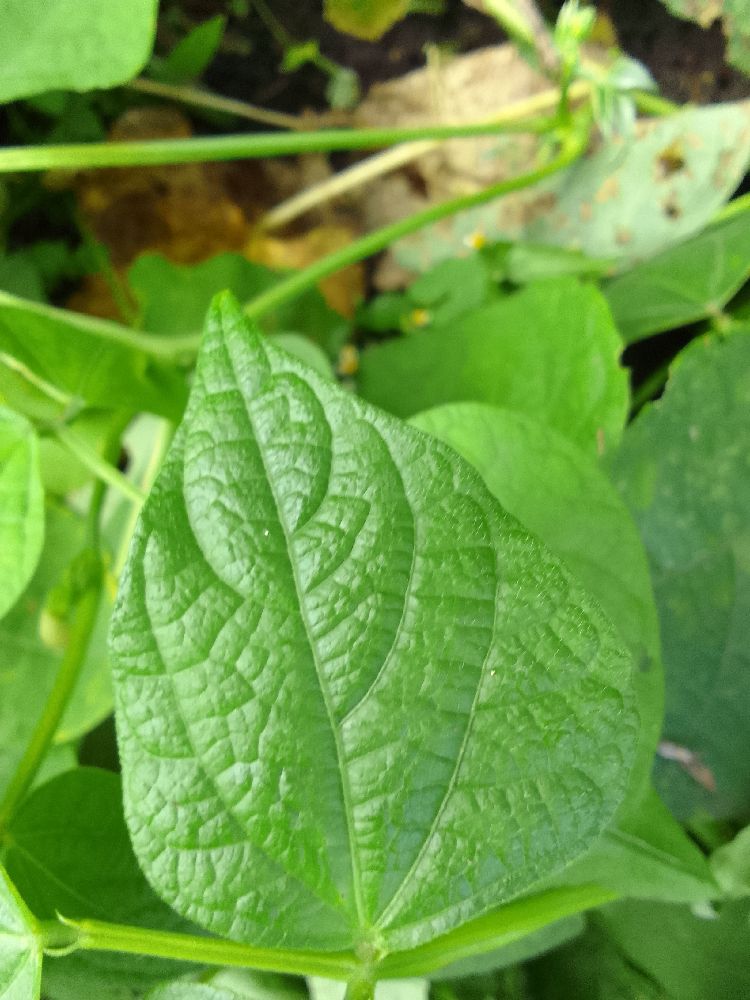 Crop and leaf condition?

common bean, healthy
